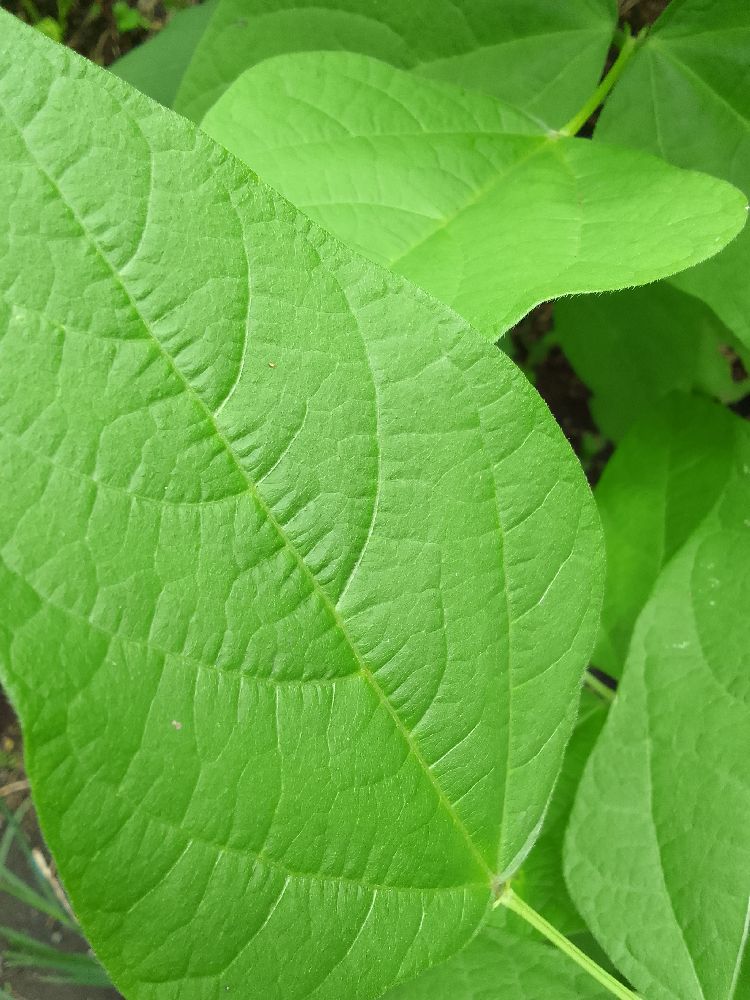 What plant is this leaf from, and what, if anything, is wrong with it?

common bean, healthy
